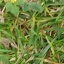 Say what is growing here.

unstructured weed
